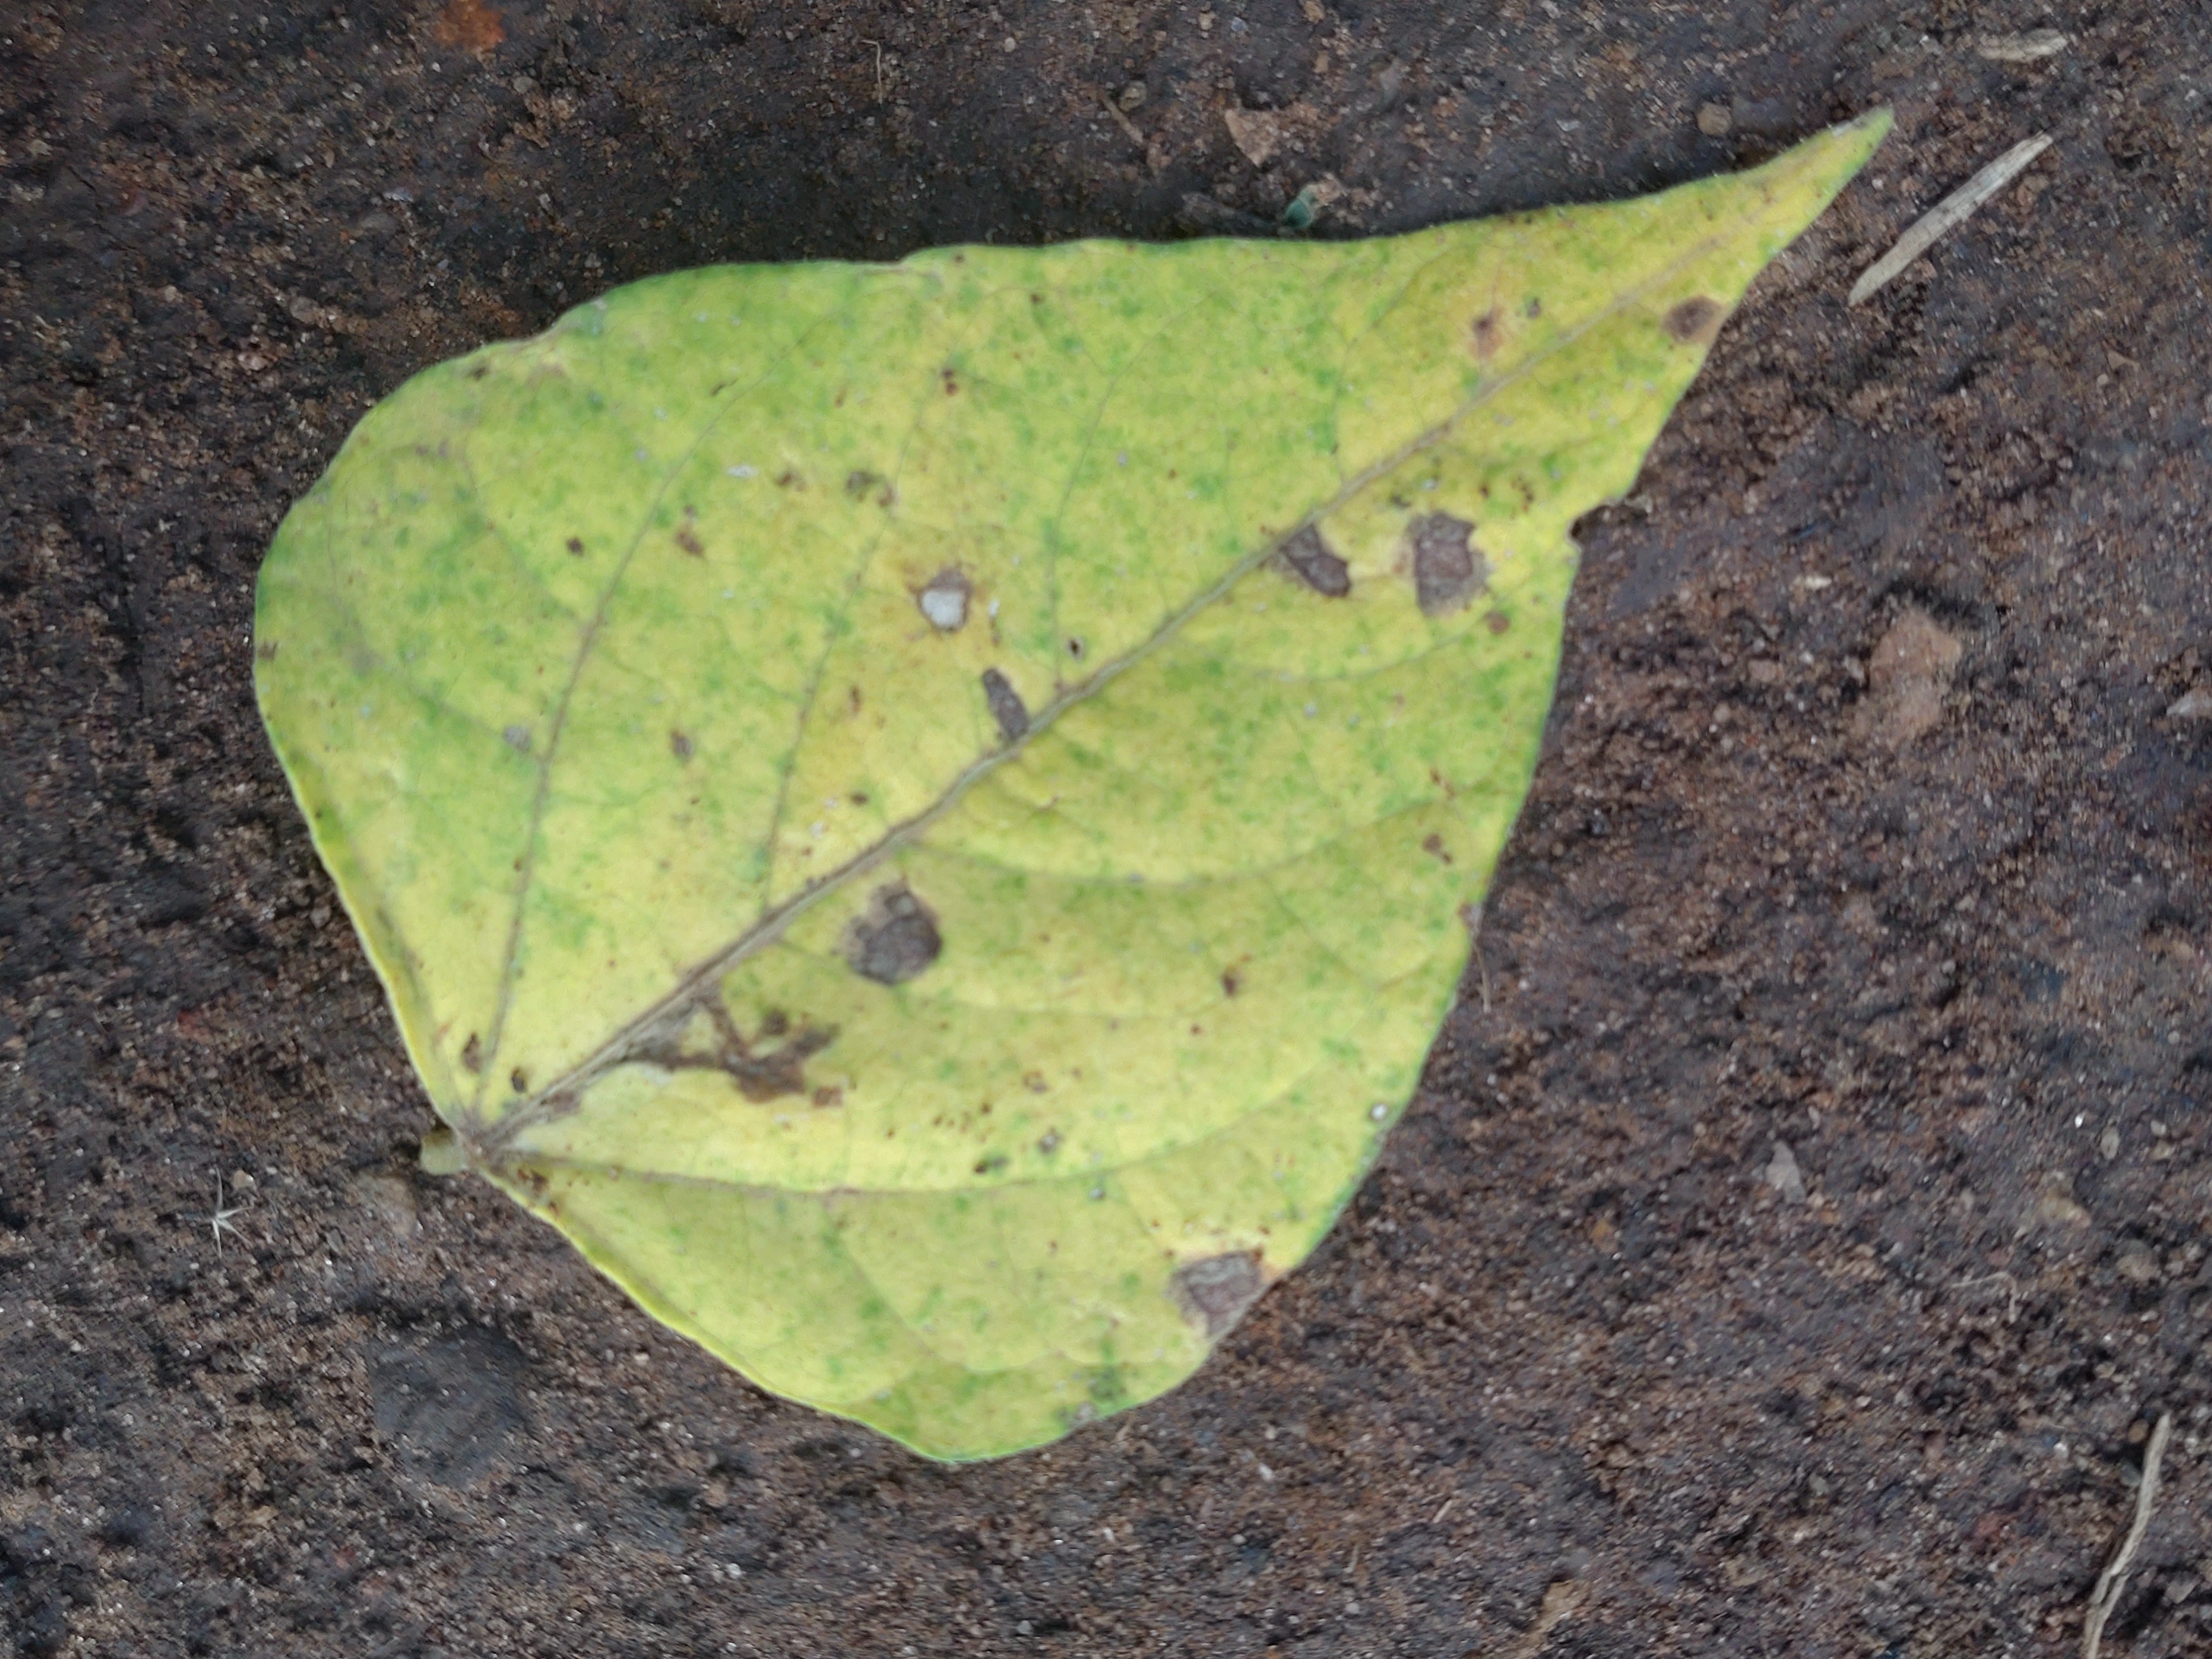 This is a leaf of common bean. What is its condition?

anthracnose
